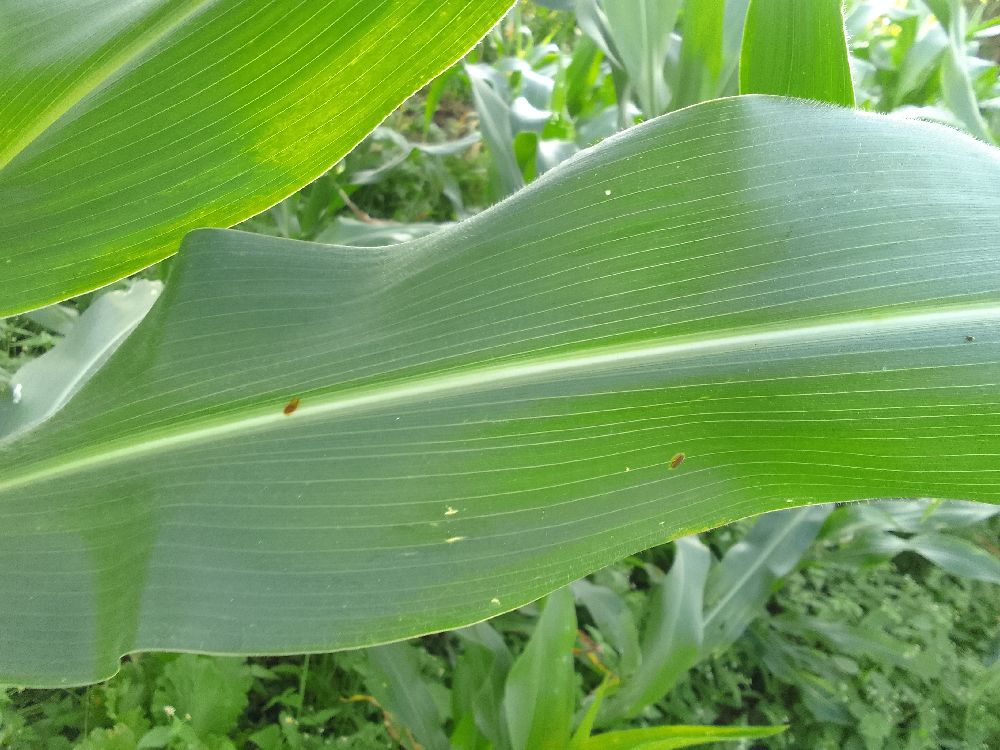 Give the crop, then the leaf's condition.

maize, healthy
